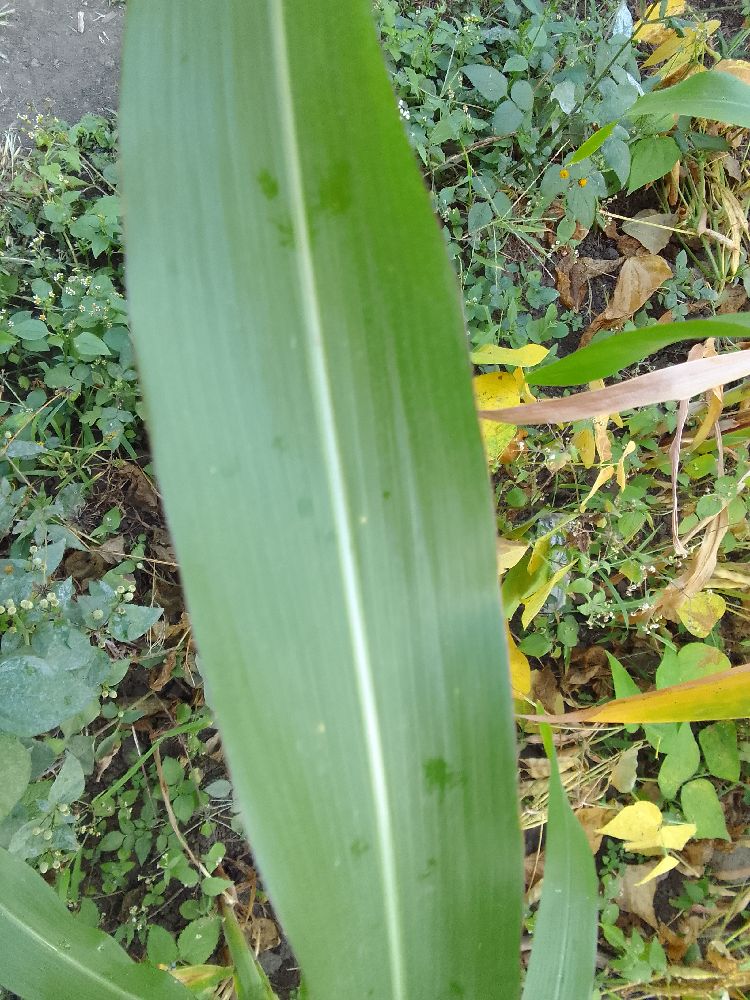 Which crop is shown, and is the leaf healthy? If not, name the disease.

maize, healthy
